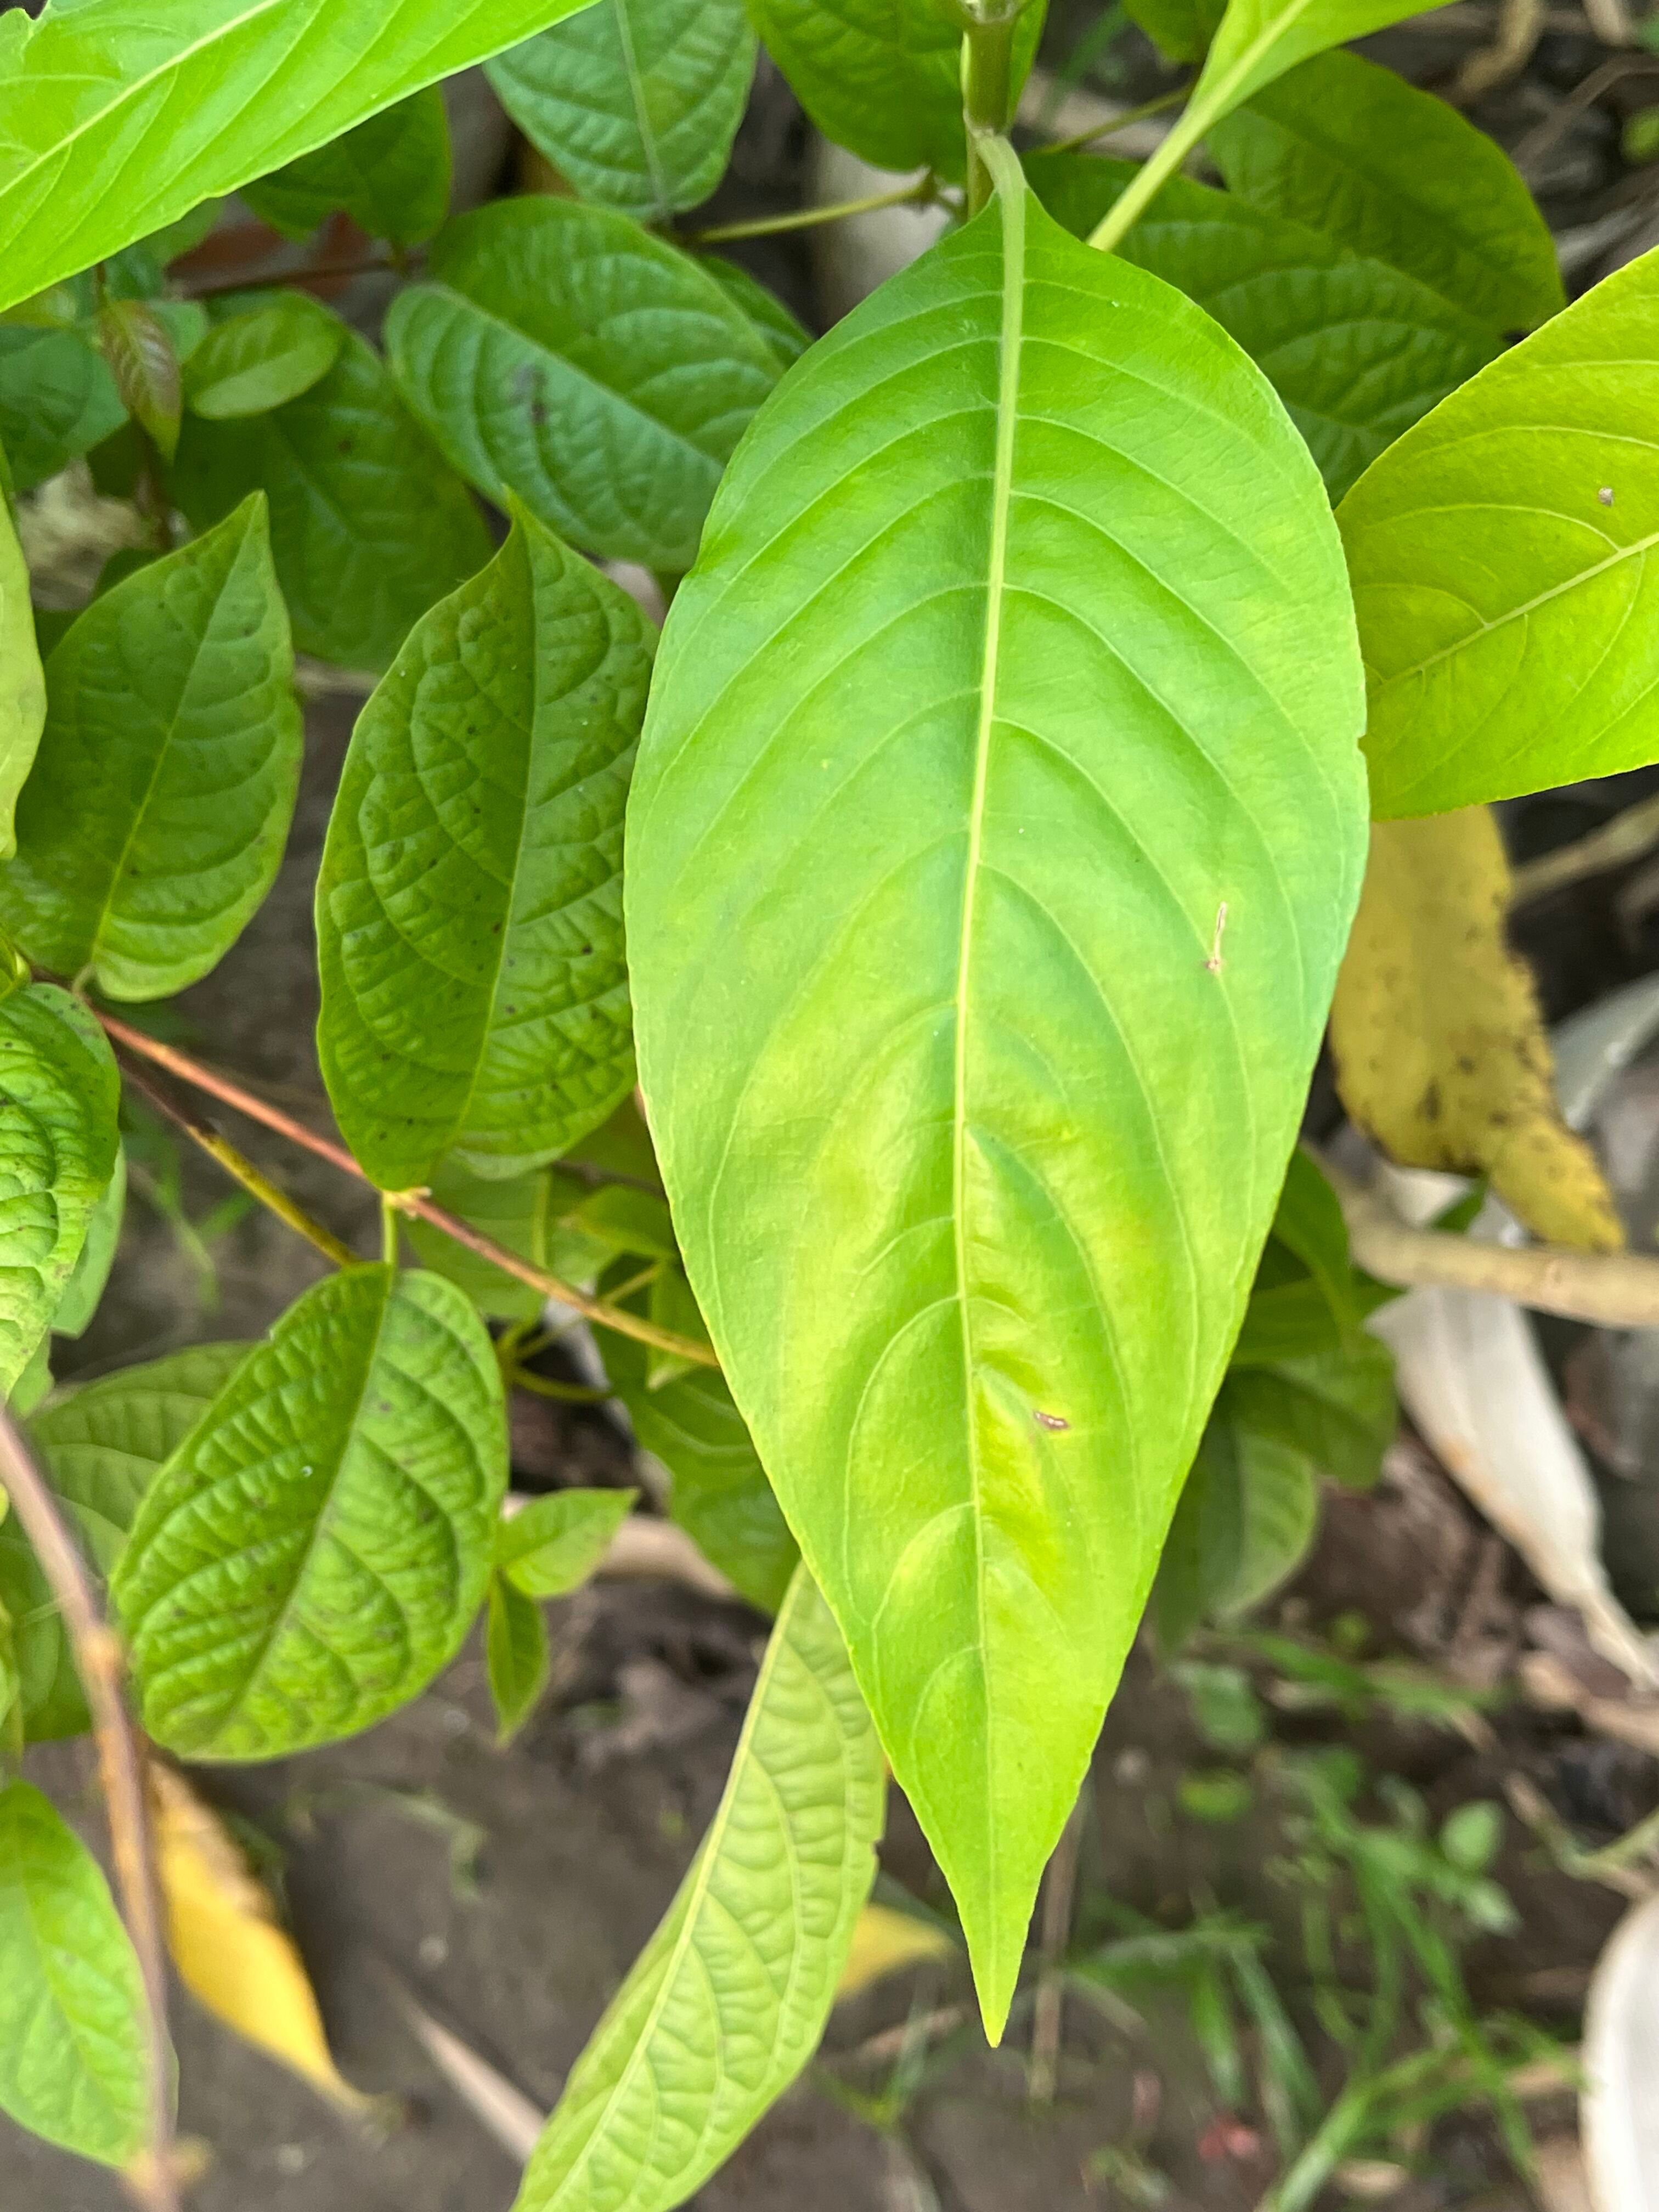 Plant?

vasaka
